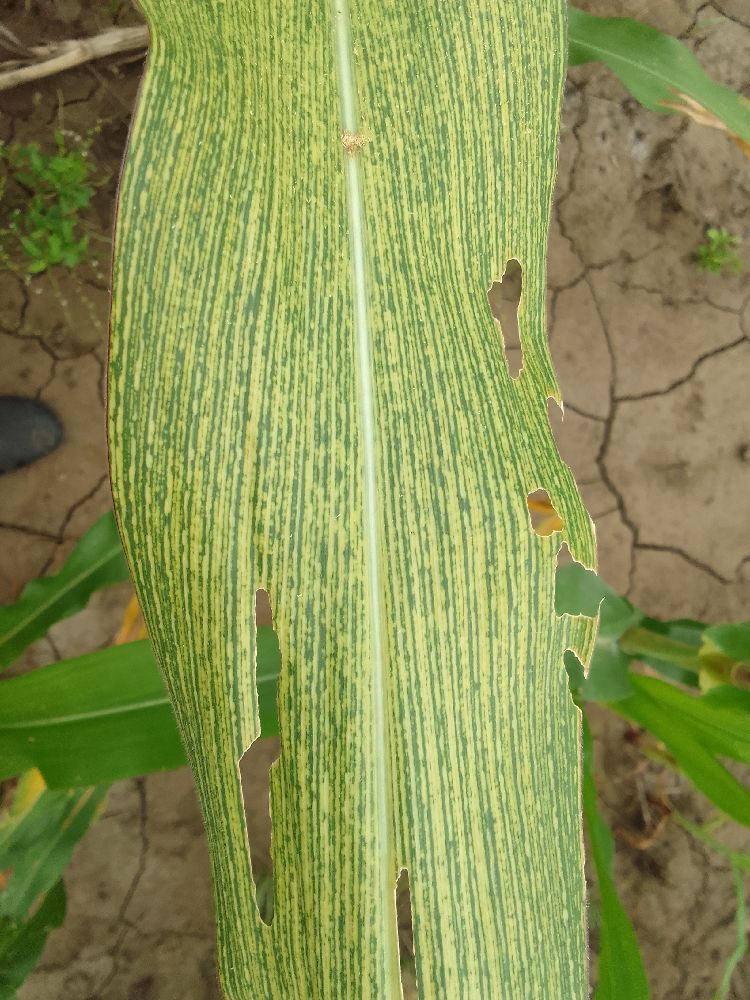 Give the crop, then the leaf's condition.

maize, maize streak virus
